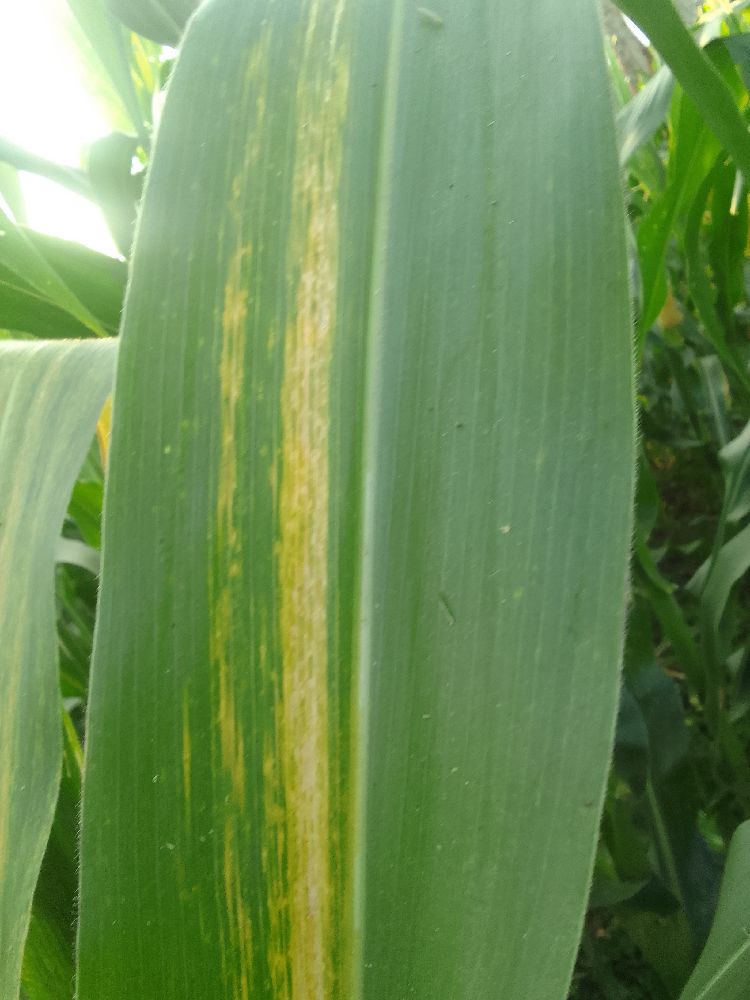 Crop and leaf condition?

maize, maize lethal necrosis
